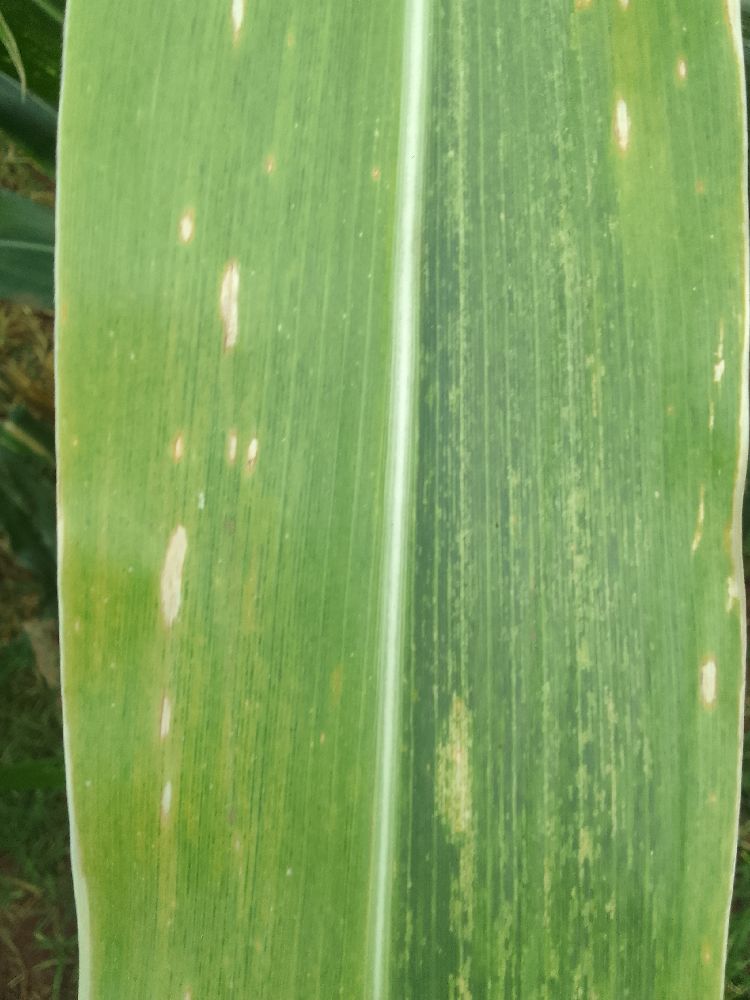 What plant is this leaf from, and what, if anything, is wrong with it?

maize, maize lethal necrosis
